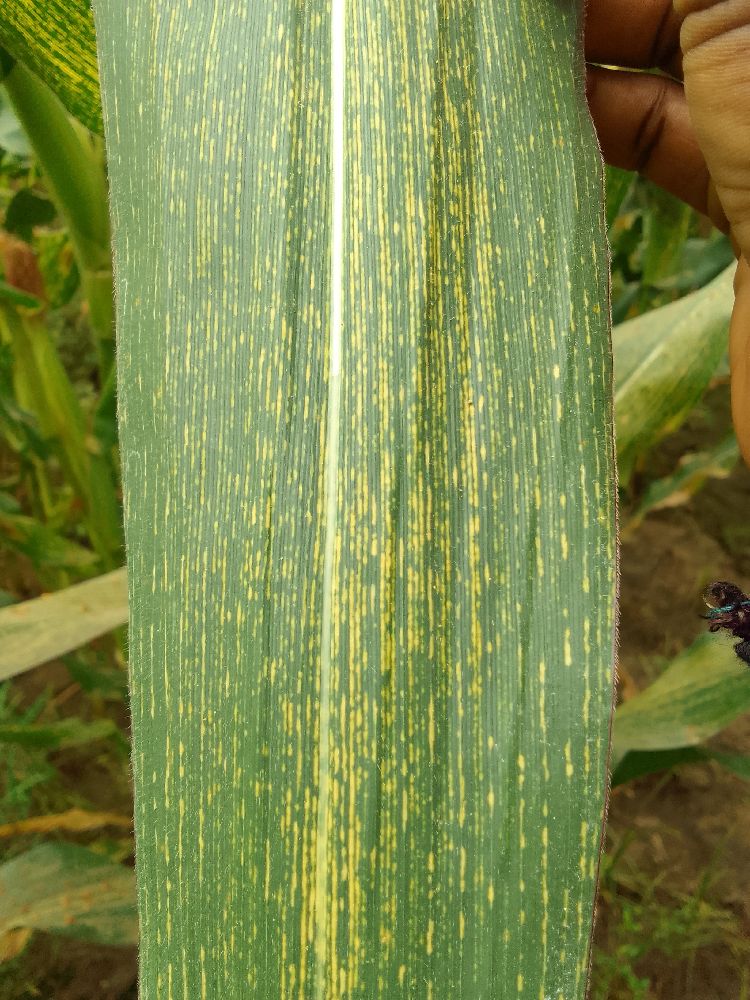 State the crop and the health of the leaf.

maize, maize streak virus
